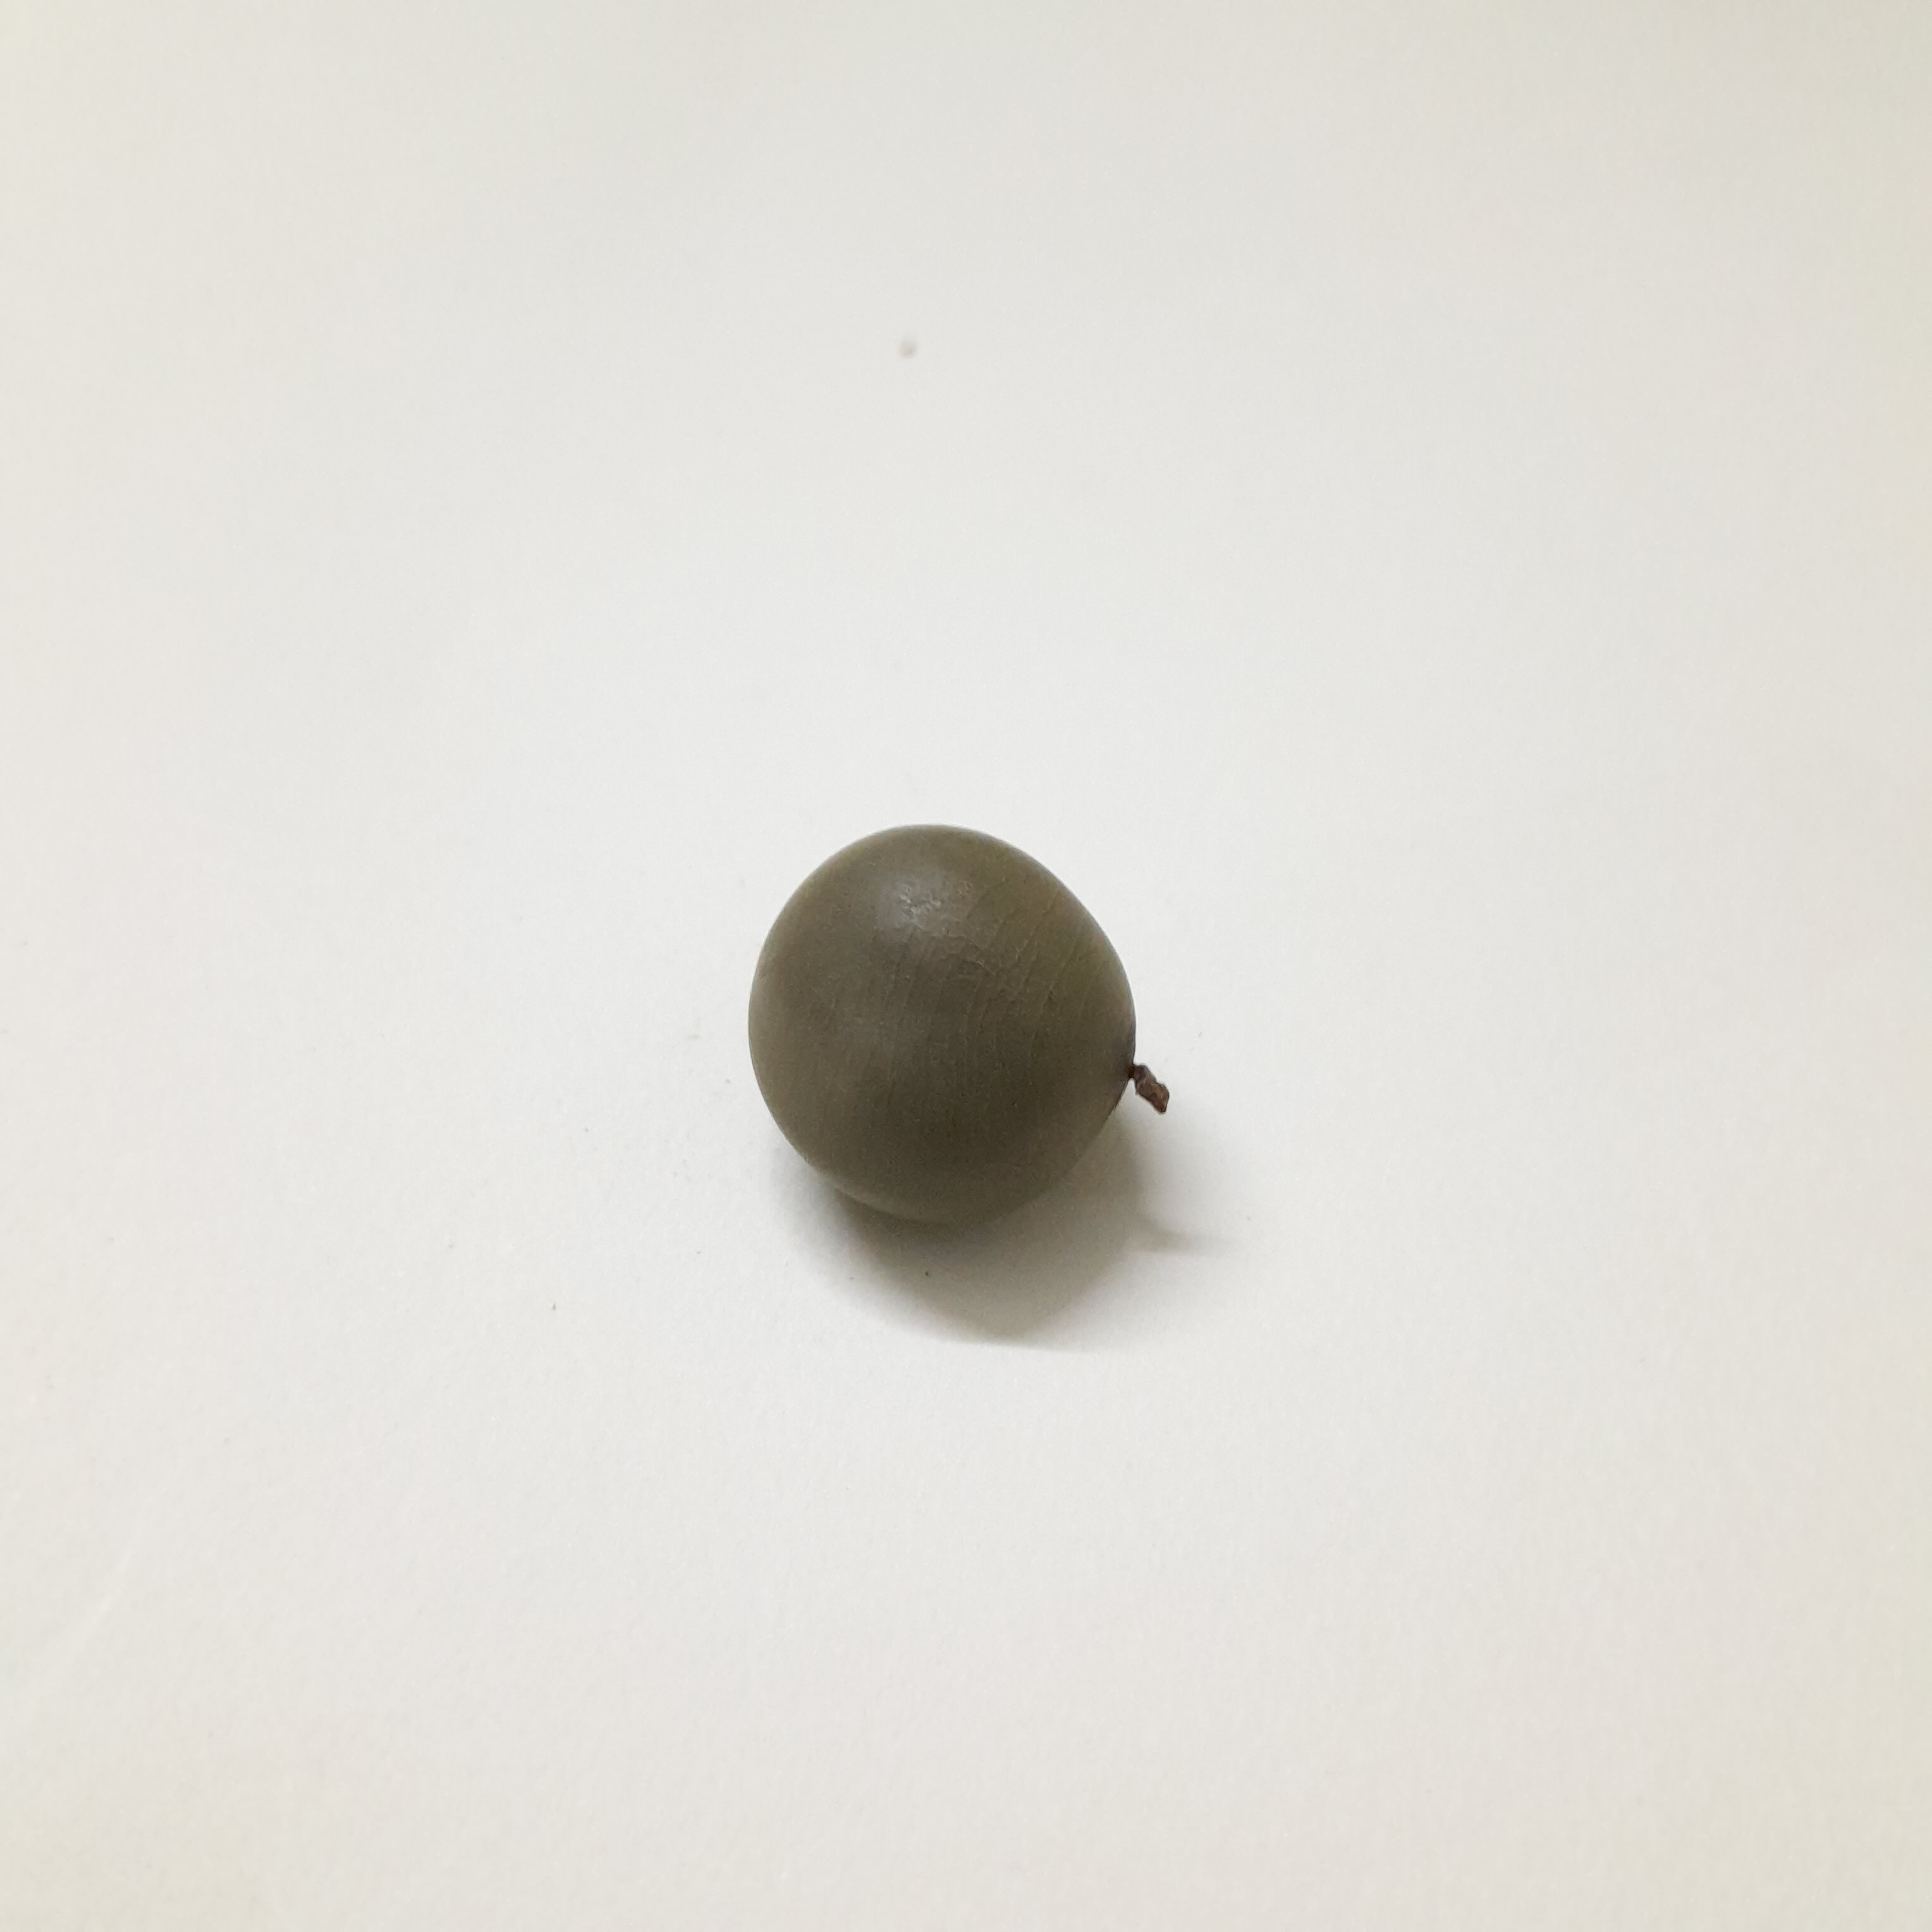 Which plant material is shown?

sagargota
